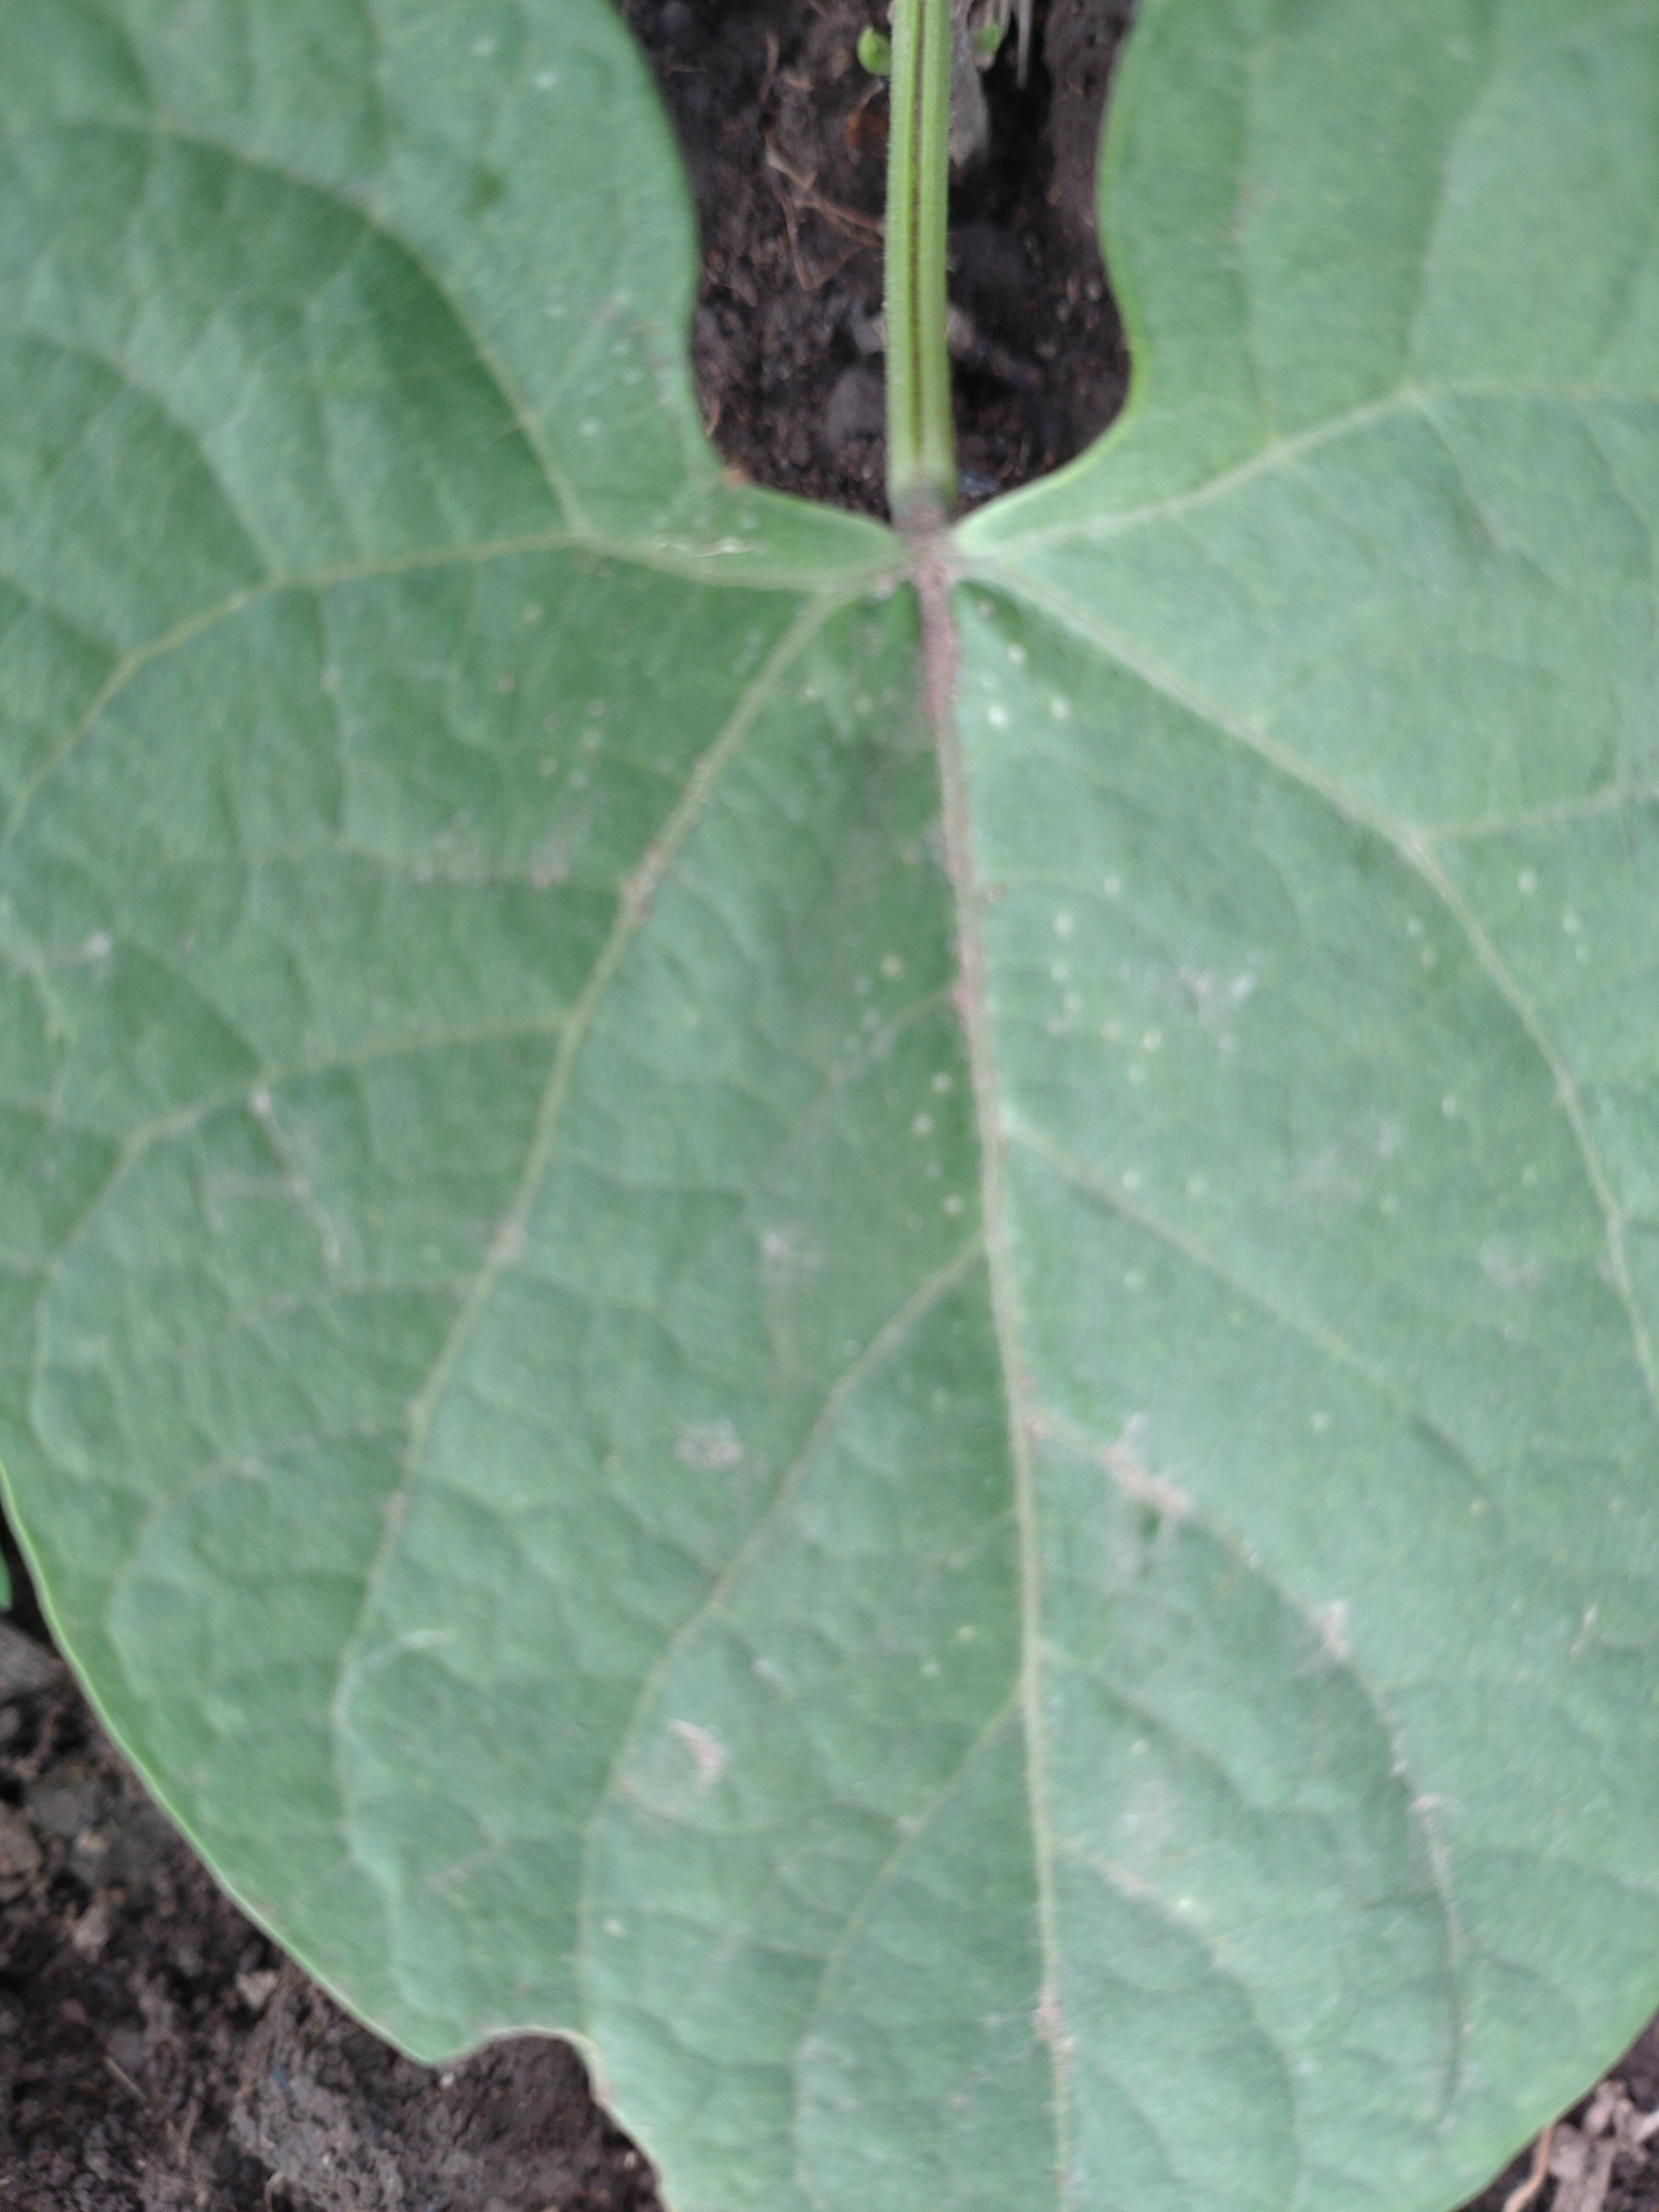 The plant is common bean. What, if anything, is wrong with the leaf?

healthy
